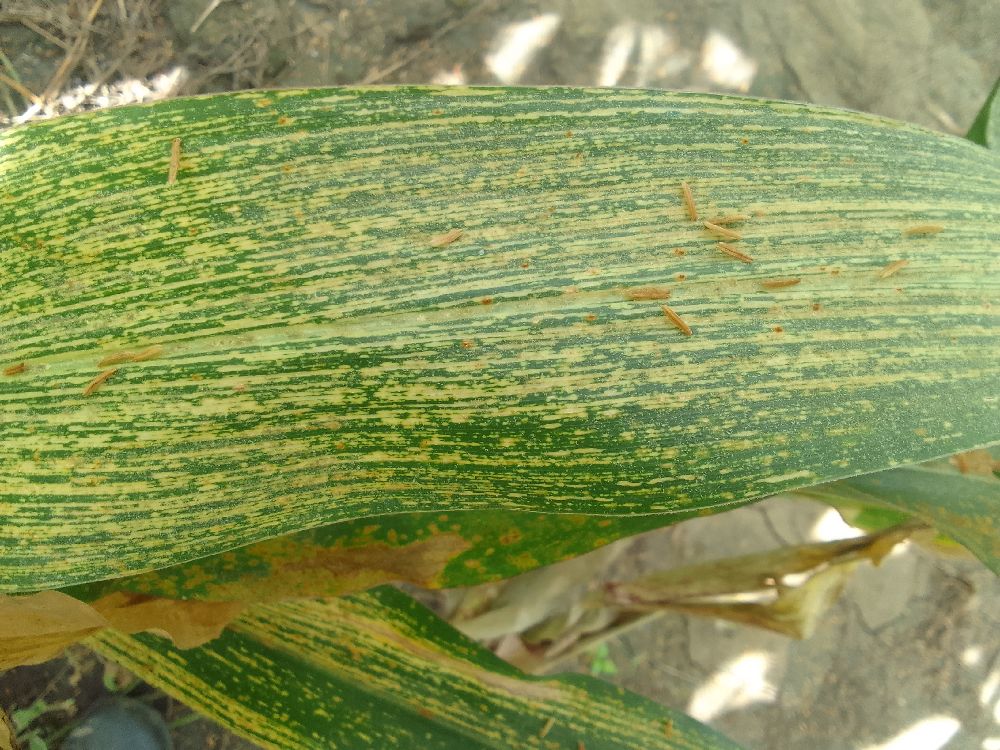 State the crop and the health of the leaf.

maize, maize streak virus
